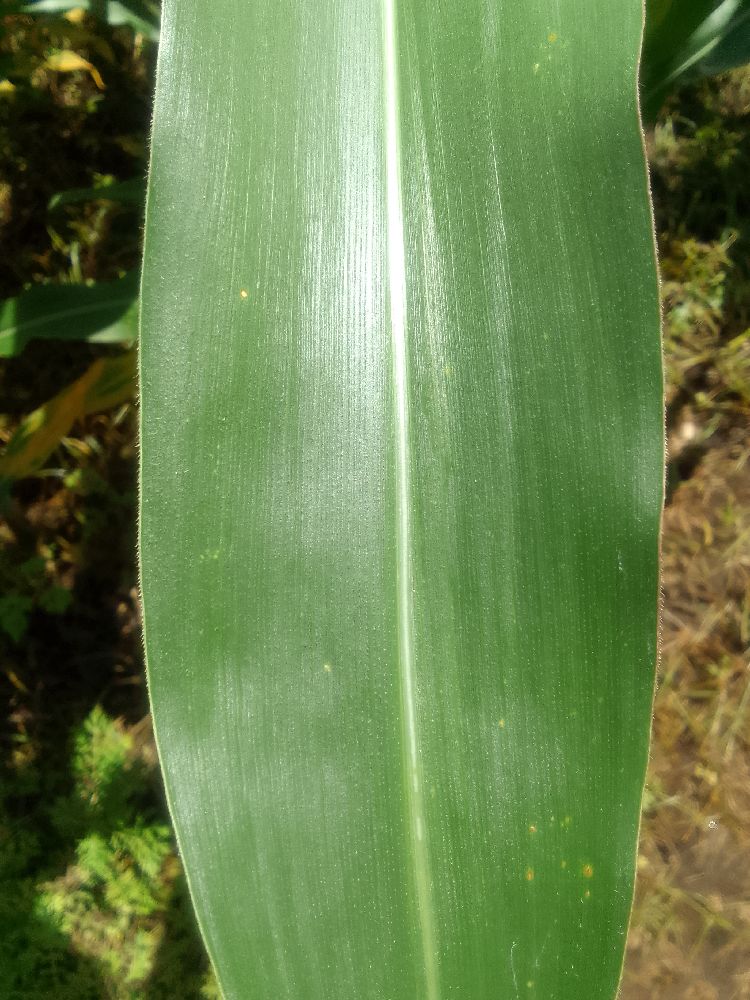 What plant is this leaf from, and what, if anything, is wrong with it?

maize, healthy
